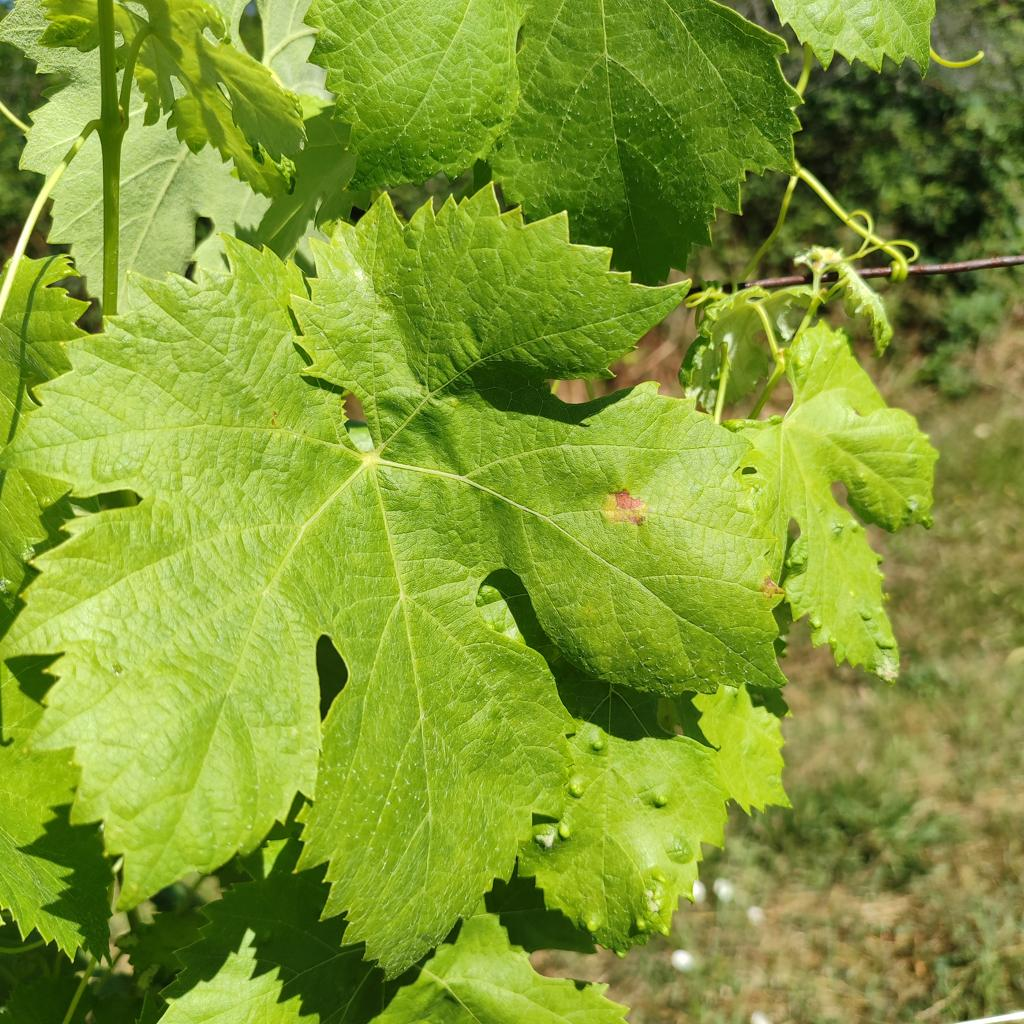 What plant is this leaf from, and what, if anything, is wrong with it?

grapevine, downy mildew
